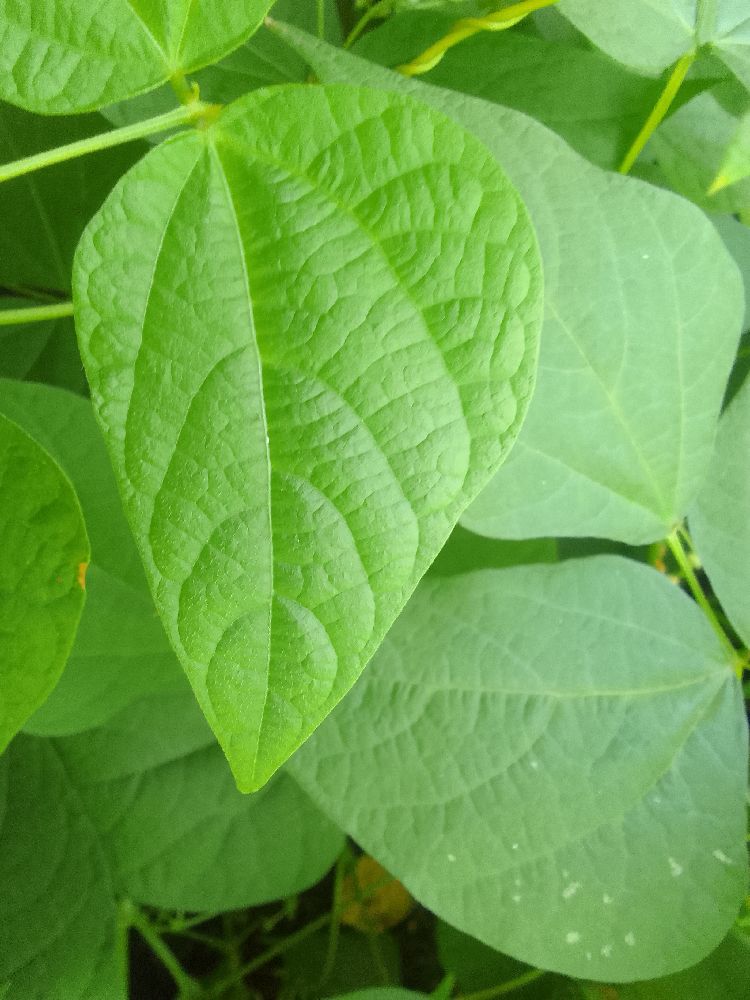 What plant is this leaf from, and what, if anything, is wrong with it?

common bean, healthy
